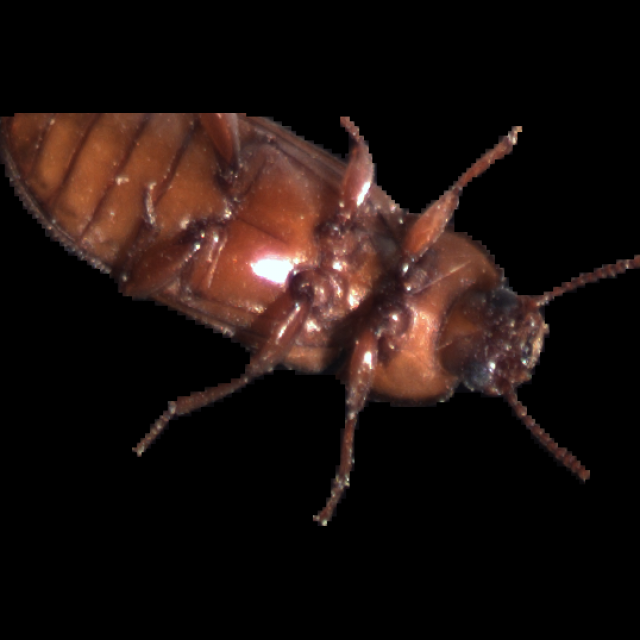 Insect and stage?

mealworm beetle
